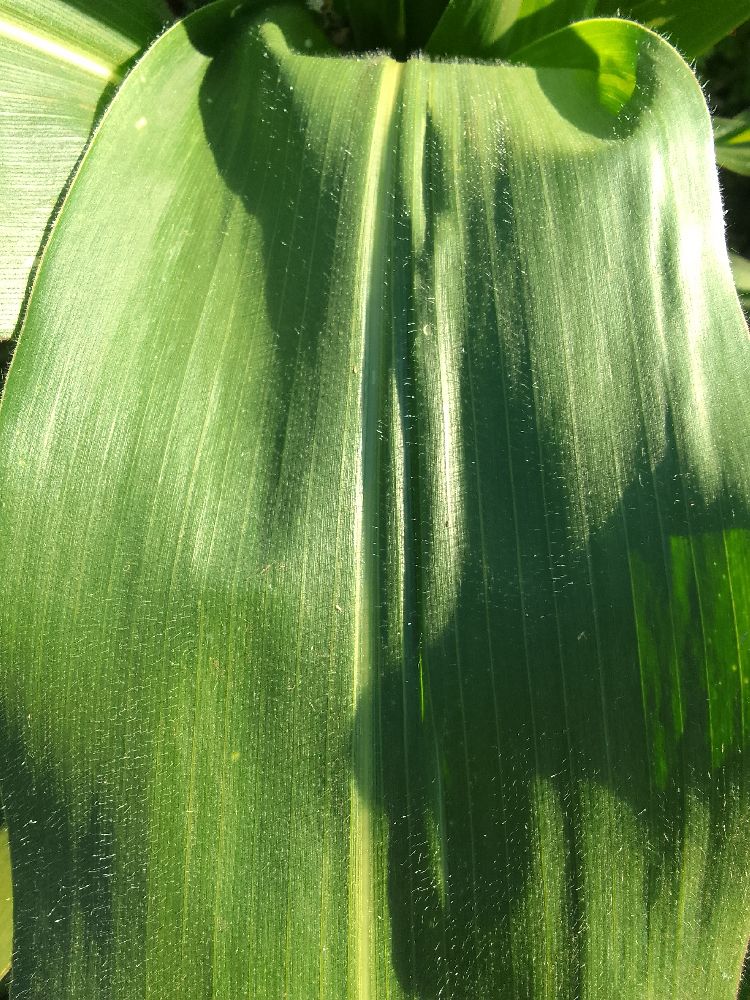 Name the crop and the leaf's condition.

maize, healthy
